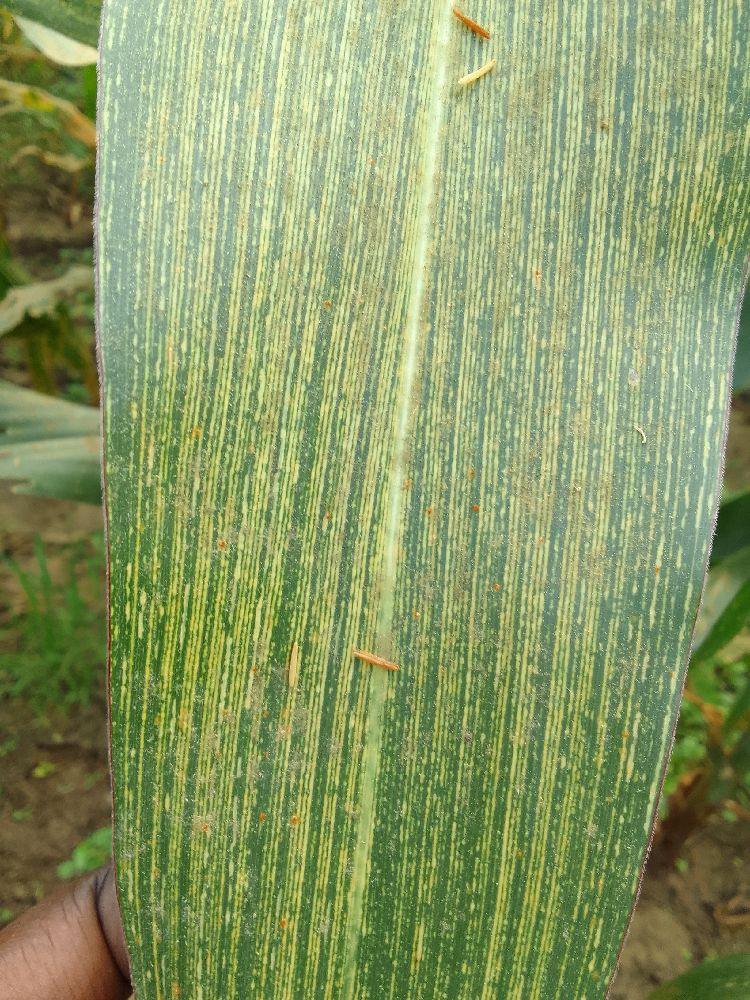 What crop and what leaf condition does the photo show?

maize, maize streak virus
